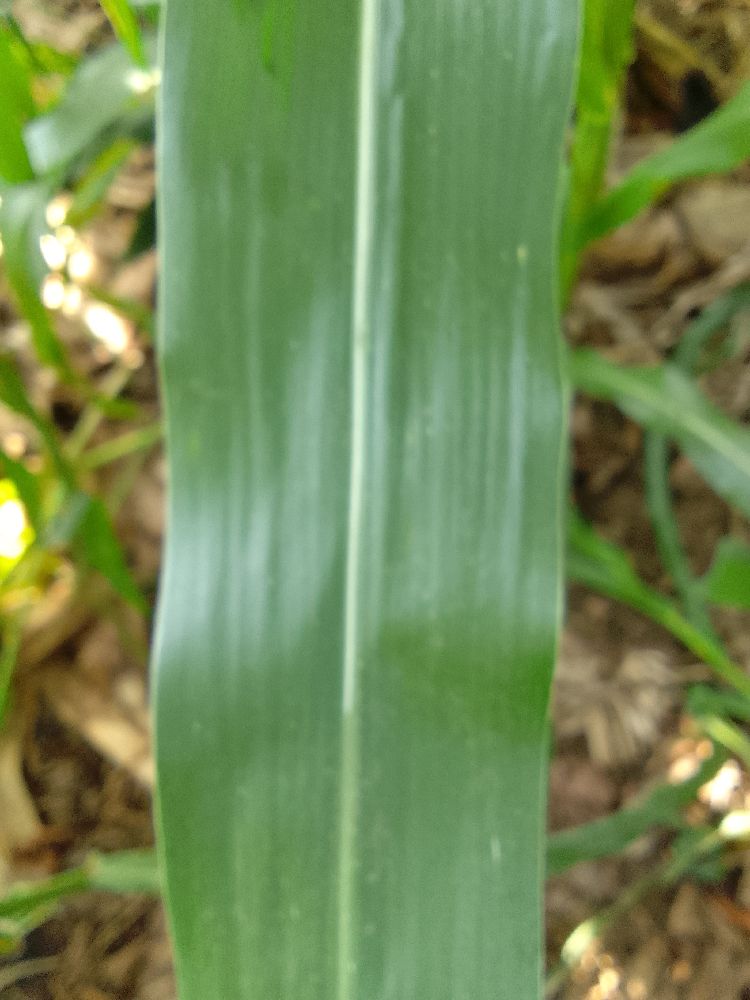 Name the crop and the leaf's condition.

maize, healthy
